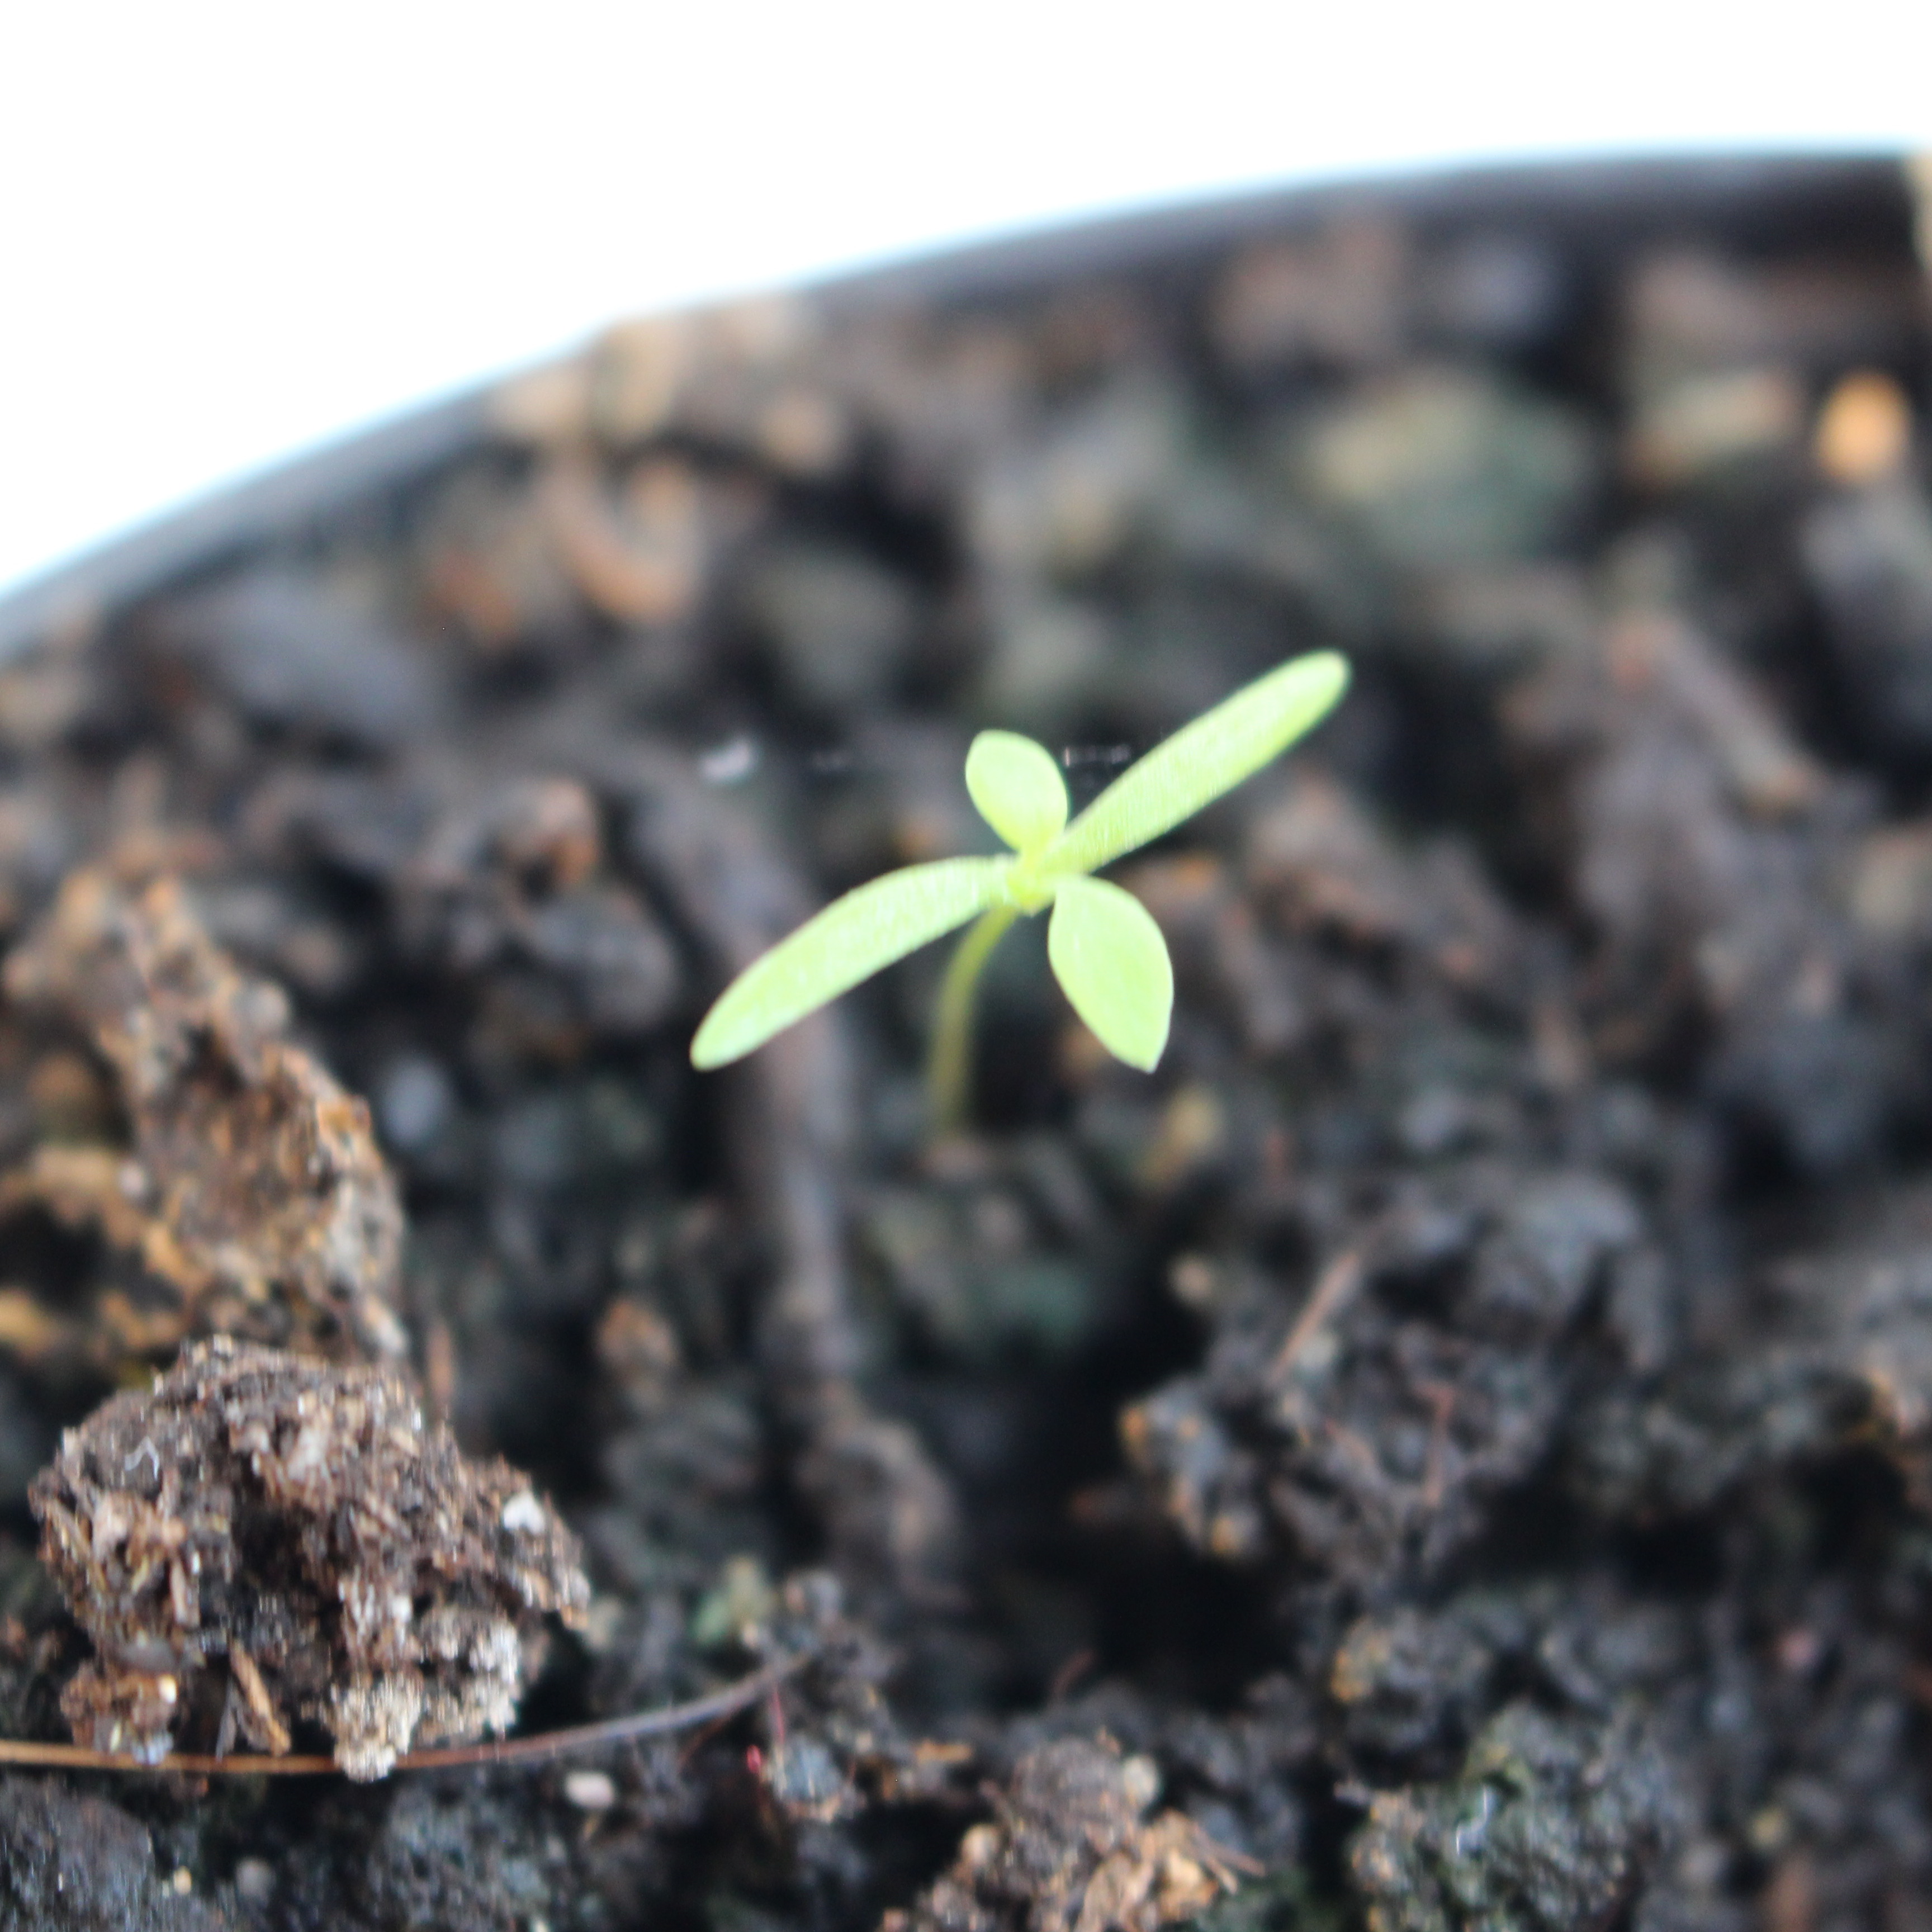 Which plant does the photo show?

Papaver rhoeas
